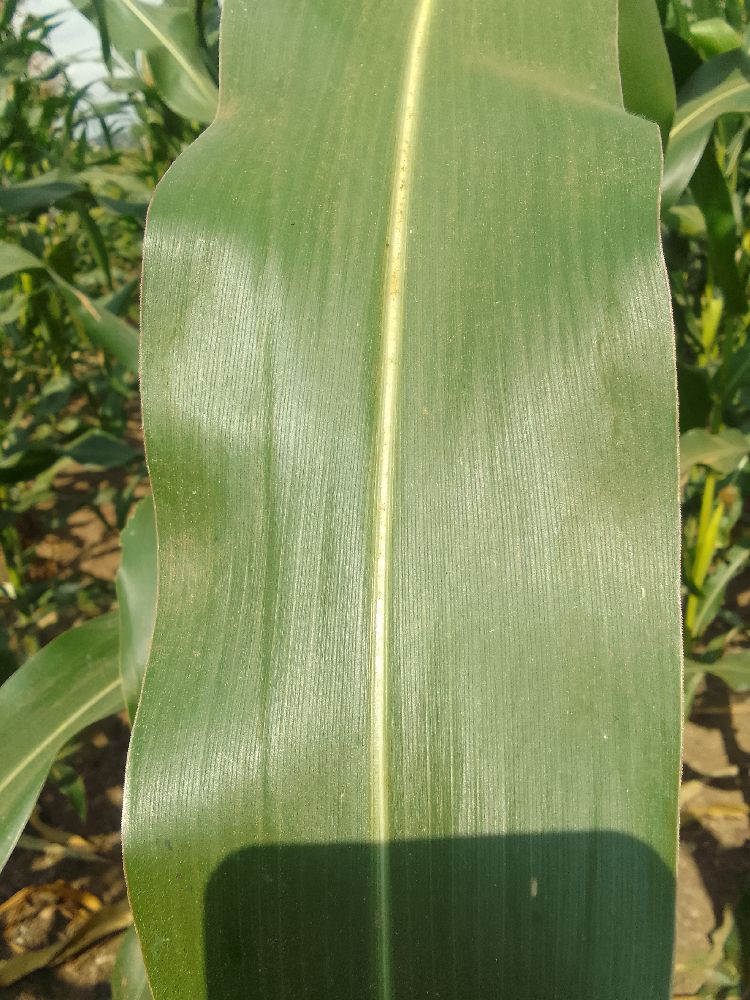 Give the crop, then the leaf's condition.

maize, healthy
